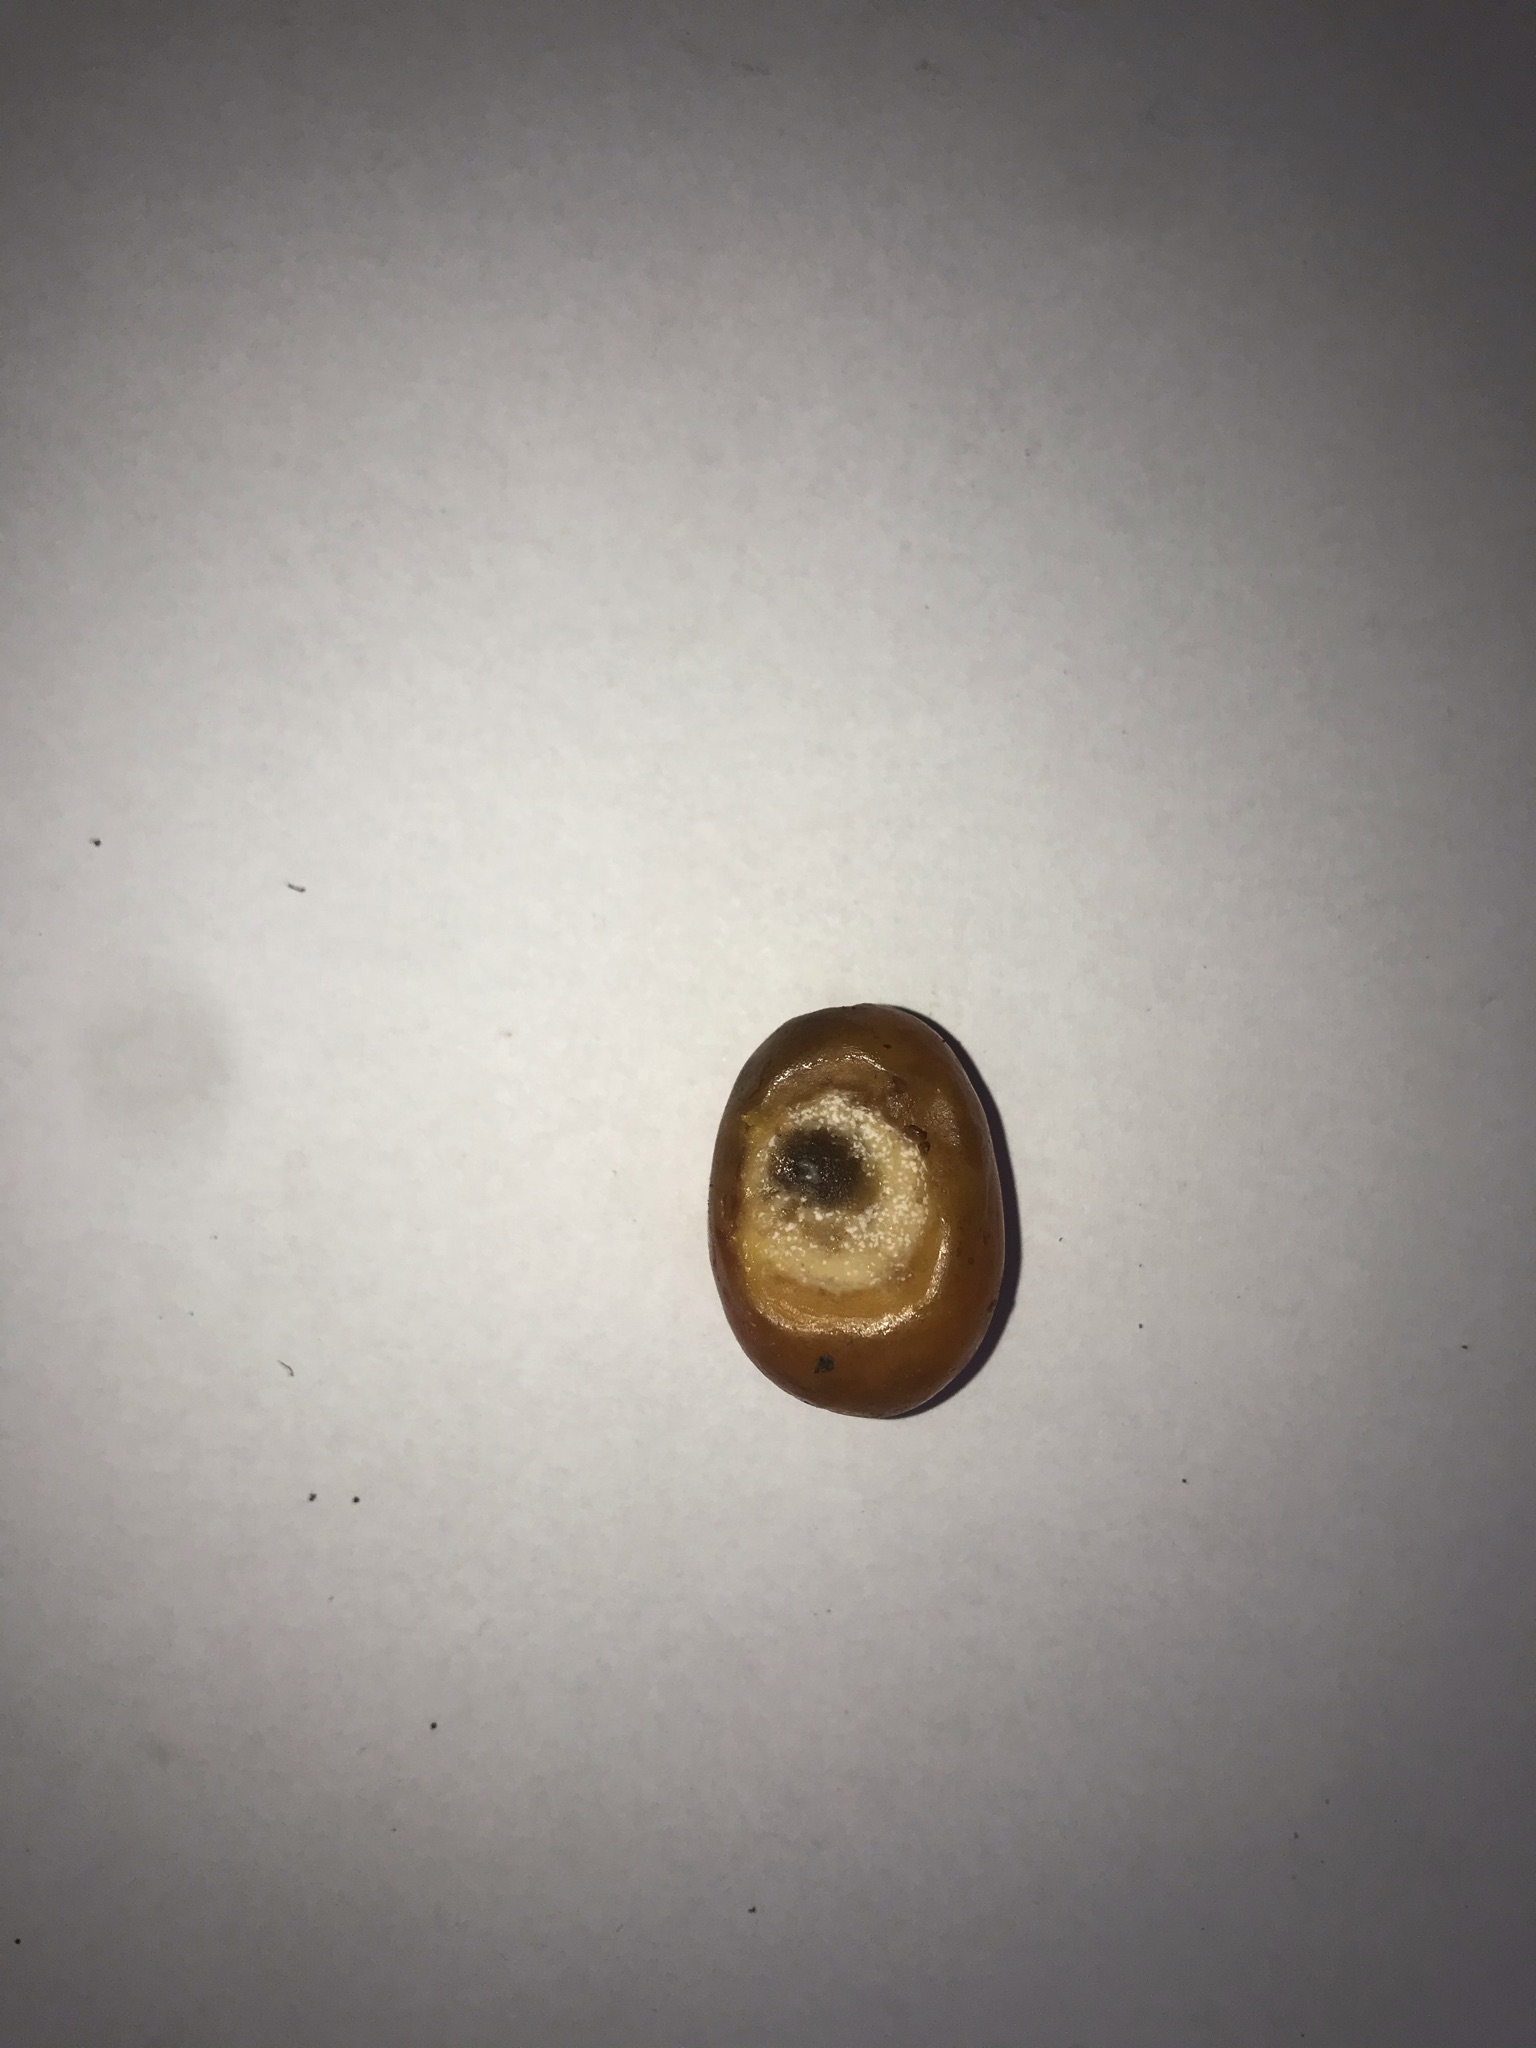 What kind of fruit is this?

siriguela
